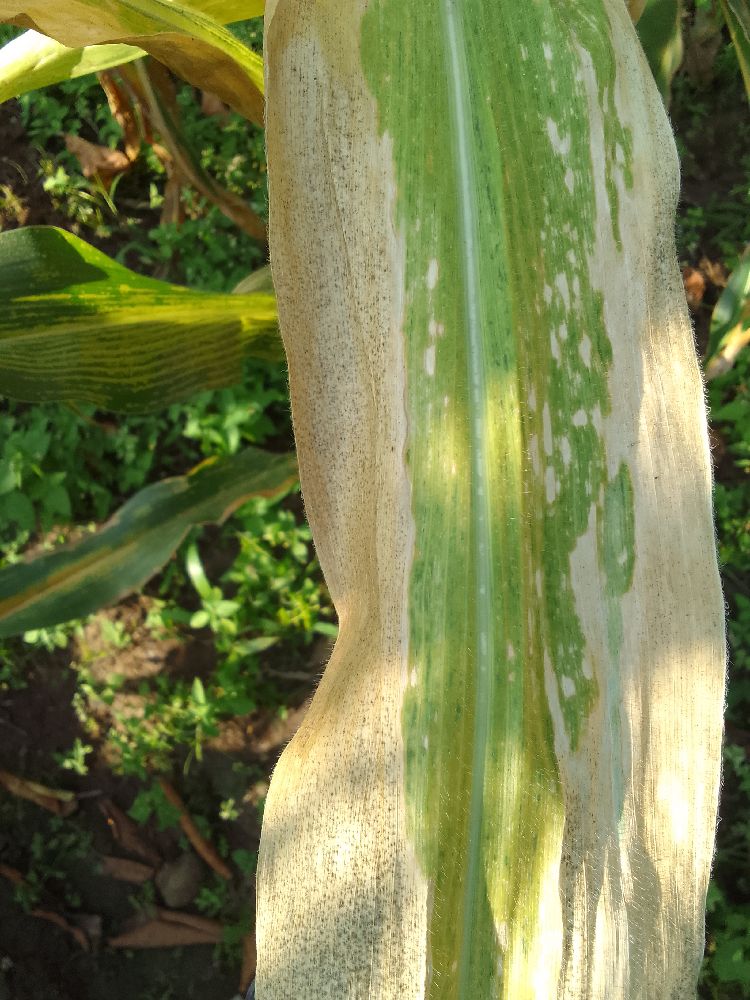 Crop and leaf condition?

maize, maize lethal necrosis
